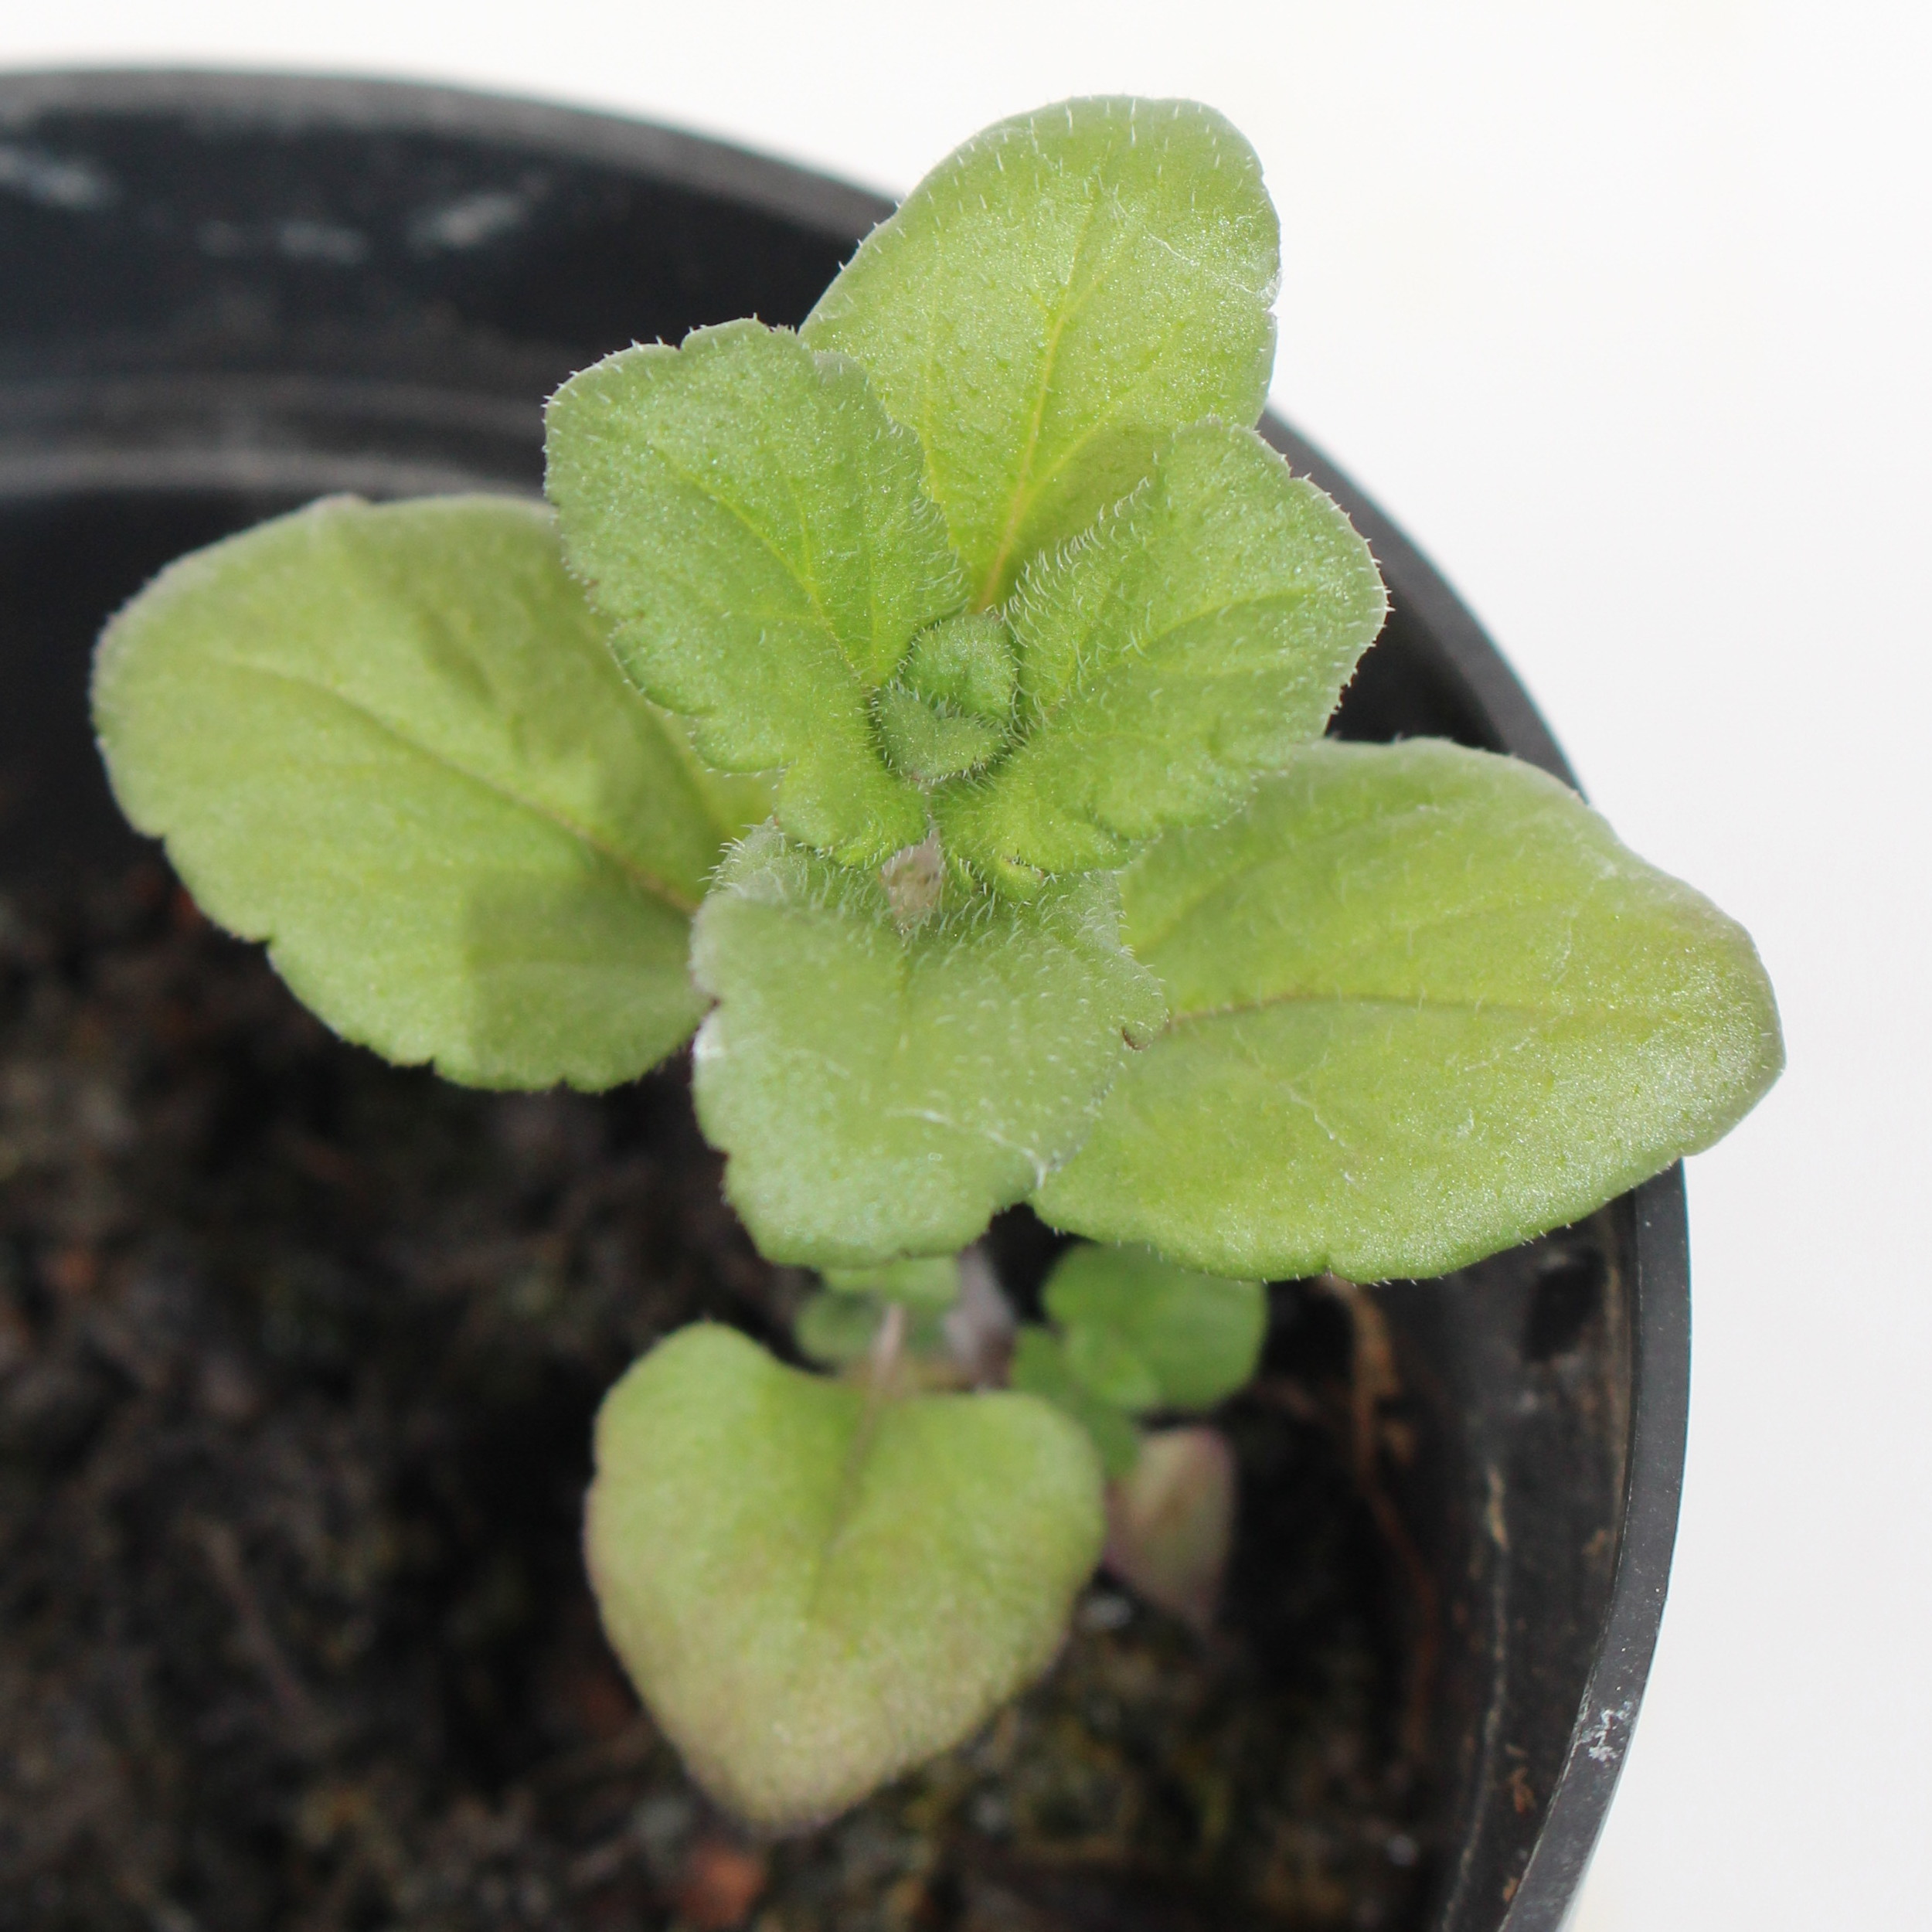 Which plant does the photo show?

Veronica persica
